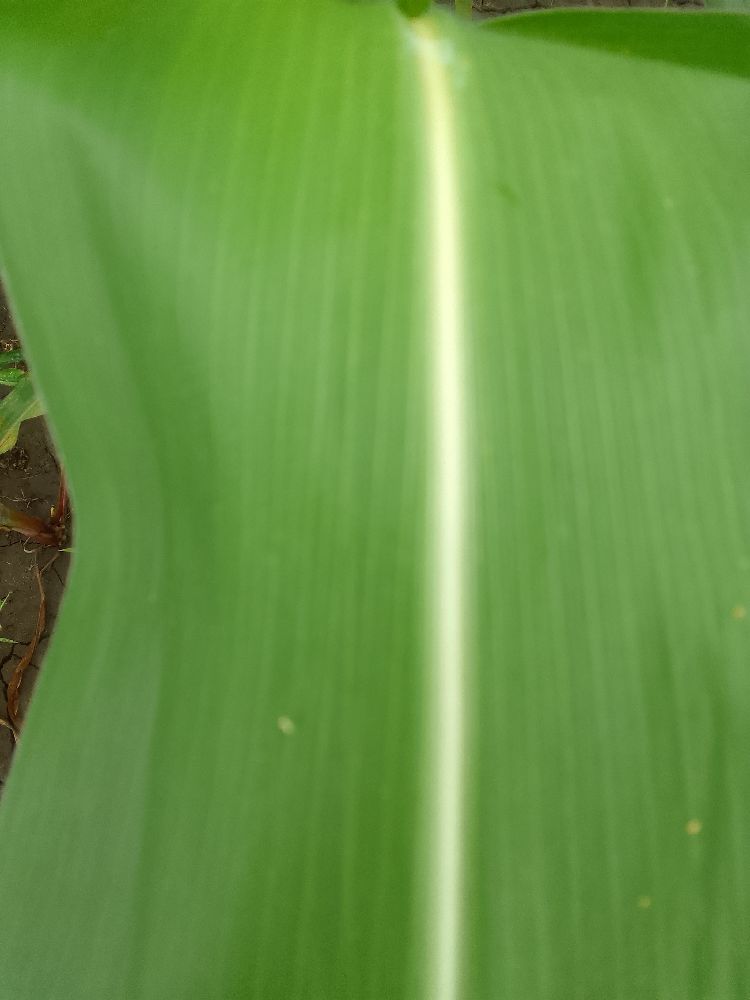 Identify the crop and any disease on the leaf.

maize, healthy
